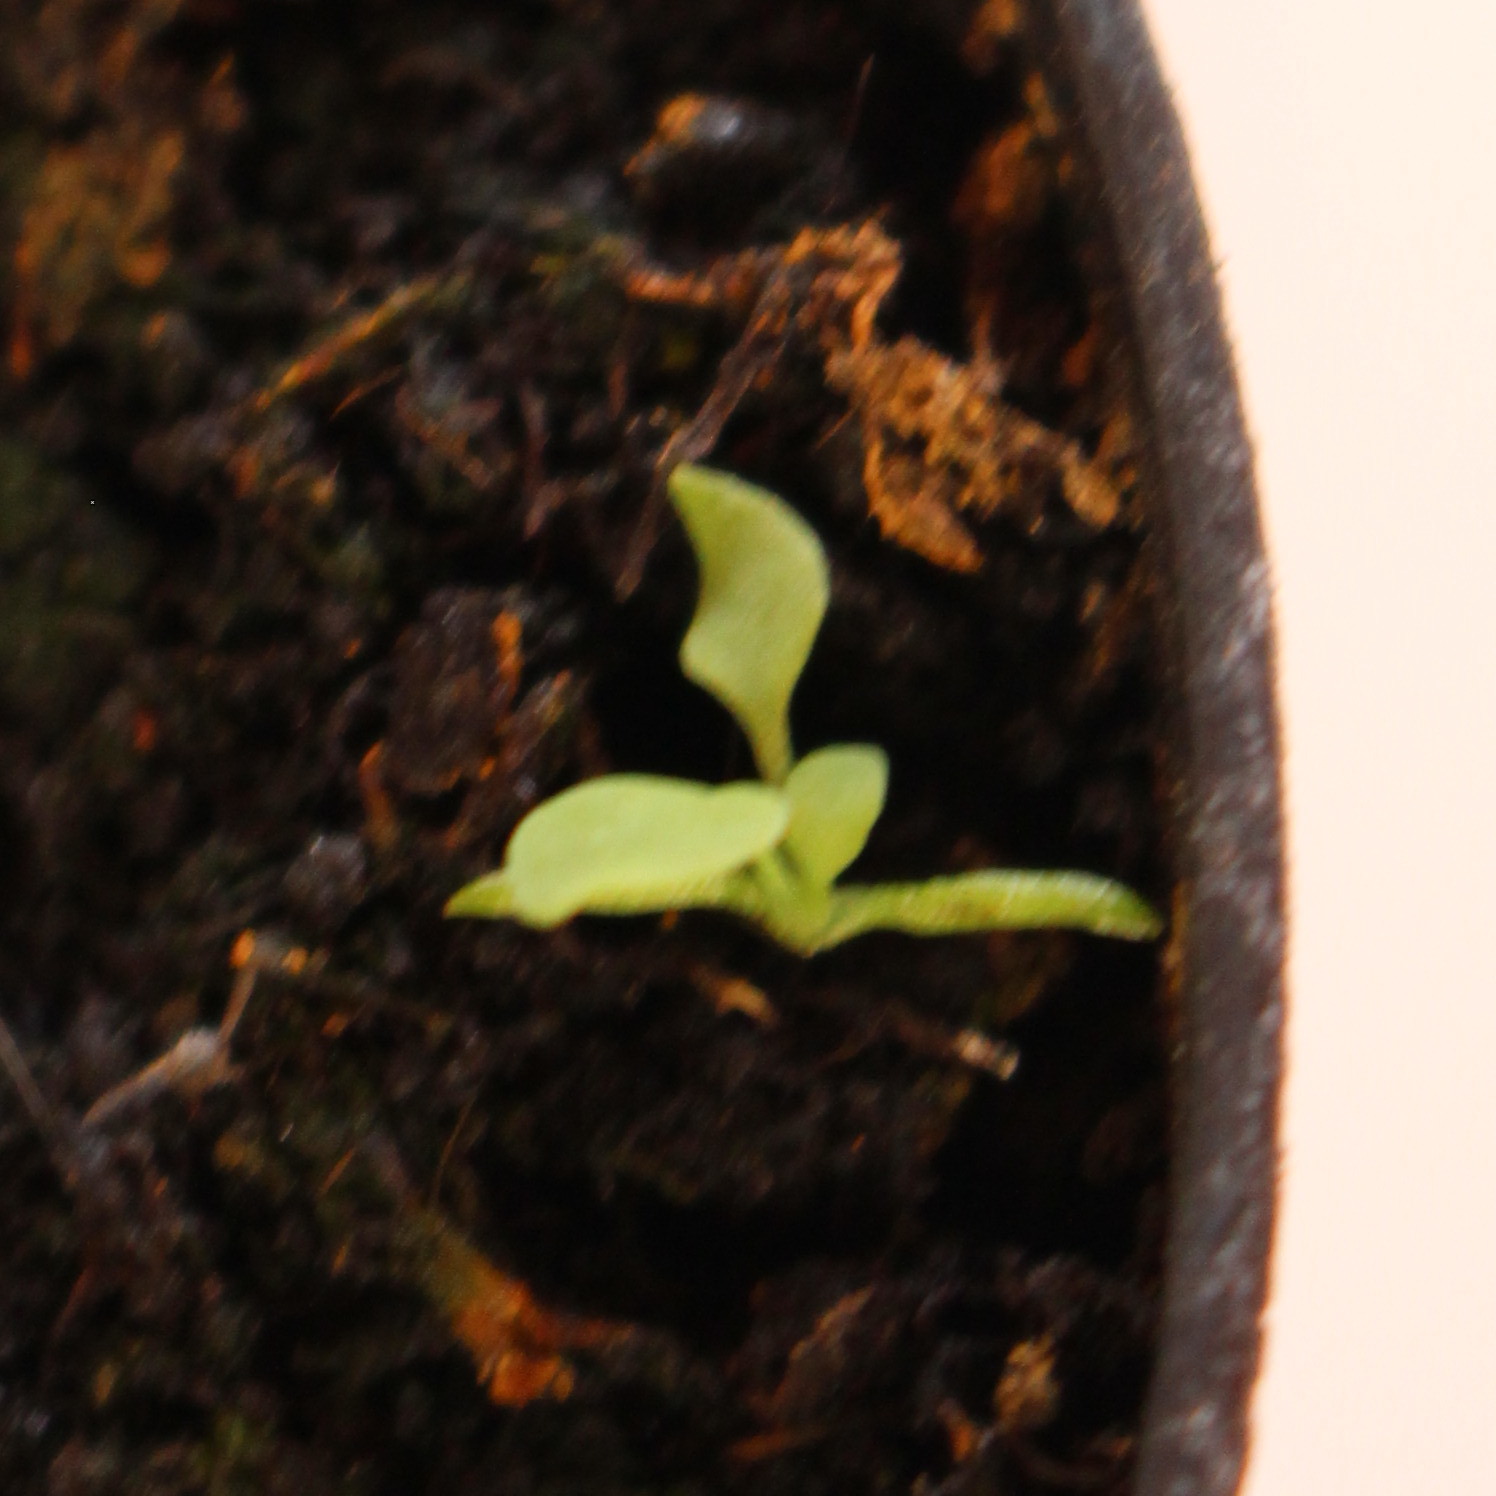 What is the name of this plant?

Papaver rhoeas
